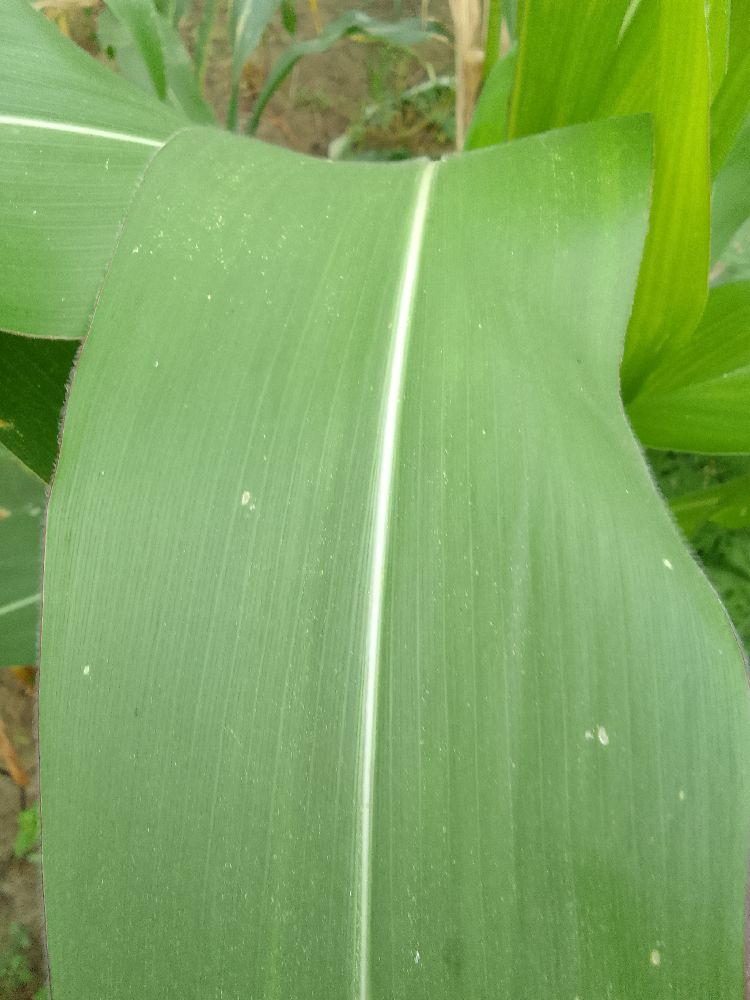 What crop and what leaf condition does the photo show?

maize, healthy
